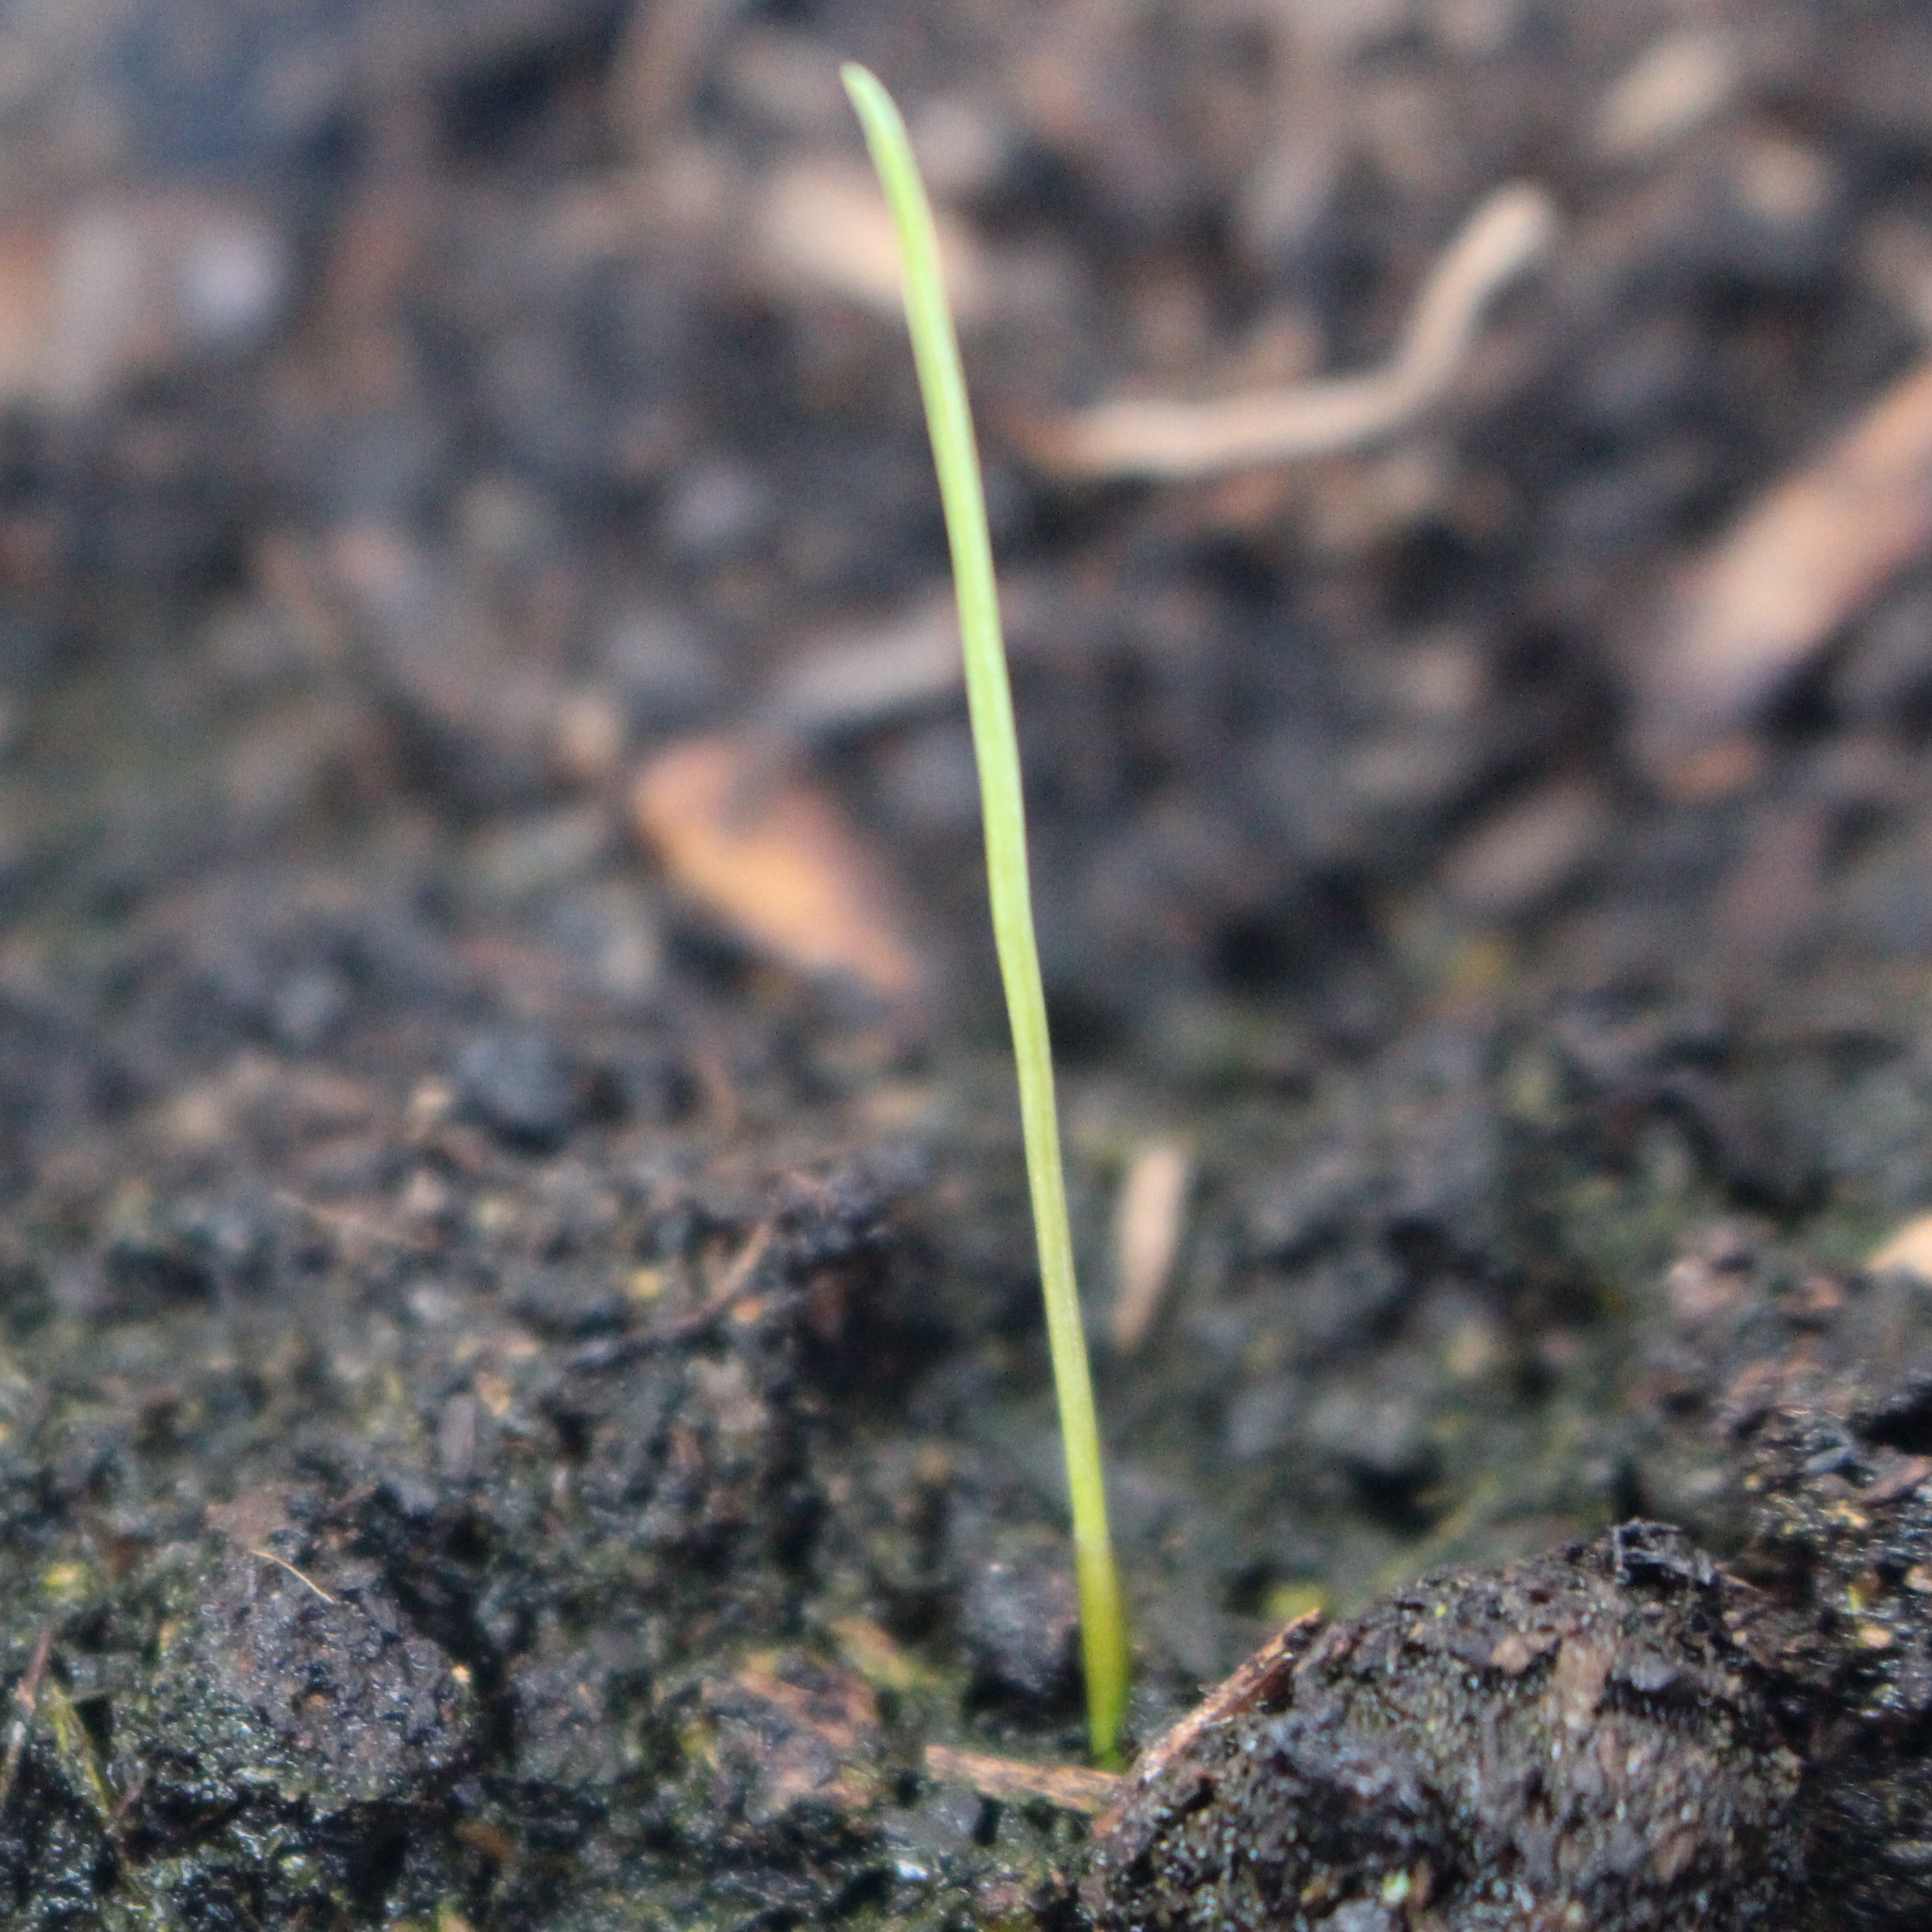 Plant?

Lolium multiflorum
